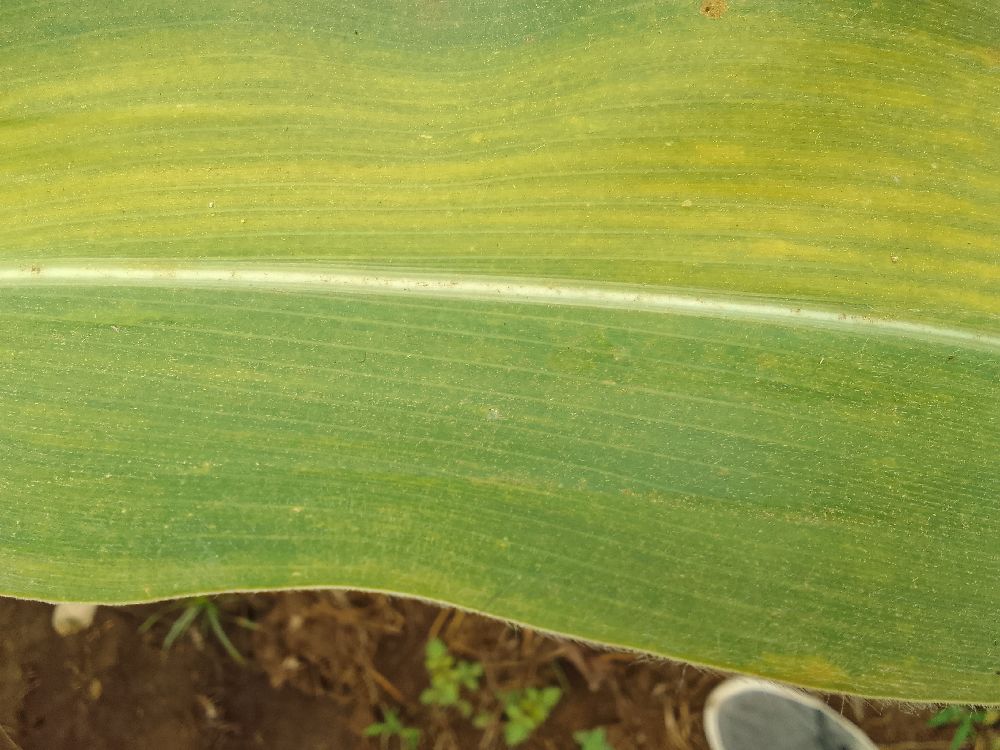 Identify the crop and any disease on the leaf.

maize, maize lethal necrosis
